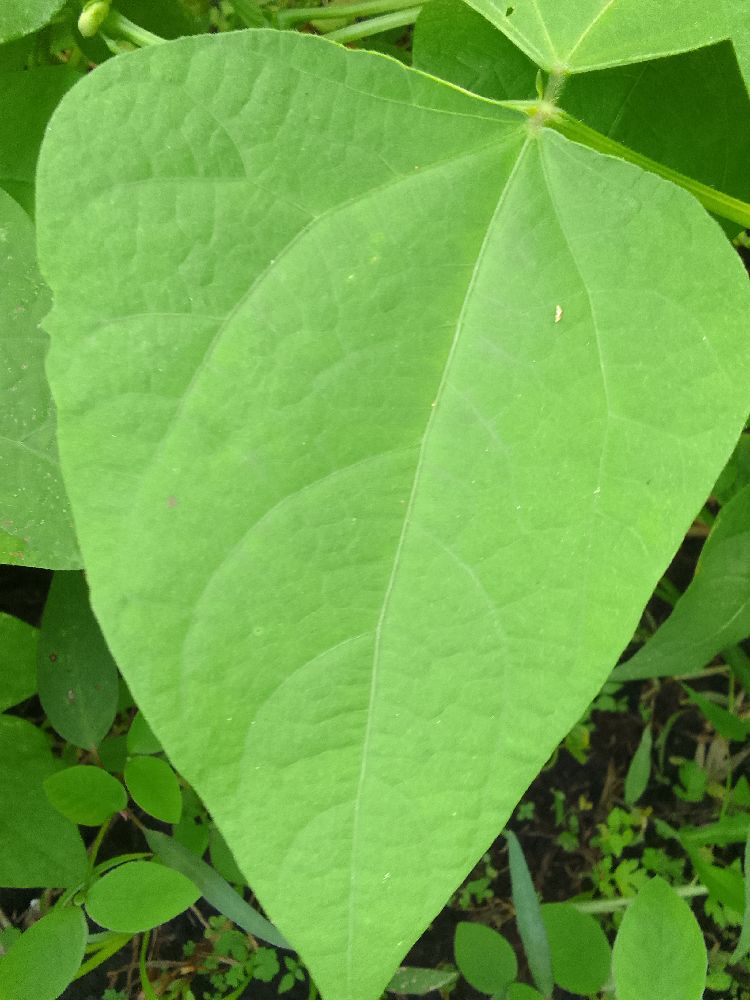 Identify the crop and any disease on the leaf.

common bean, healthy
